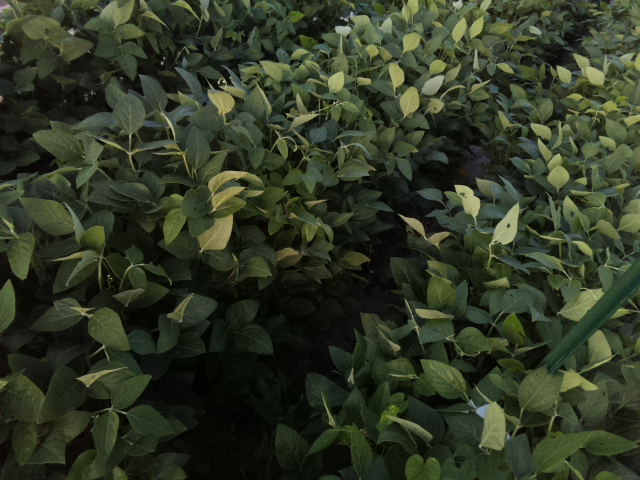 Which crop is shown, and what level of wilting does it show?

soybean, leaflets folding inward at secondary pulvinus with no turgor loss in leaflets or petioles
